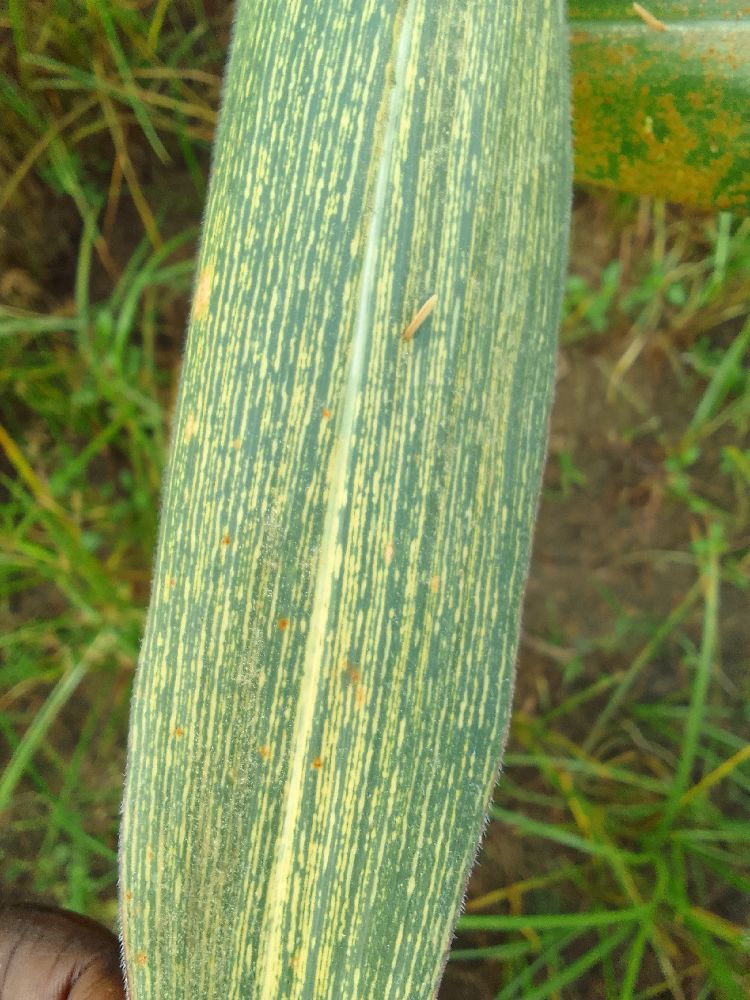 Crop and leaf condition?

maize, maize streak virus
